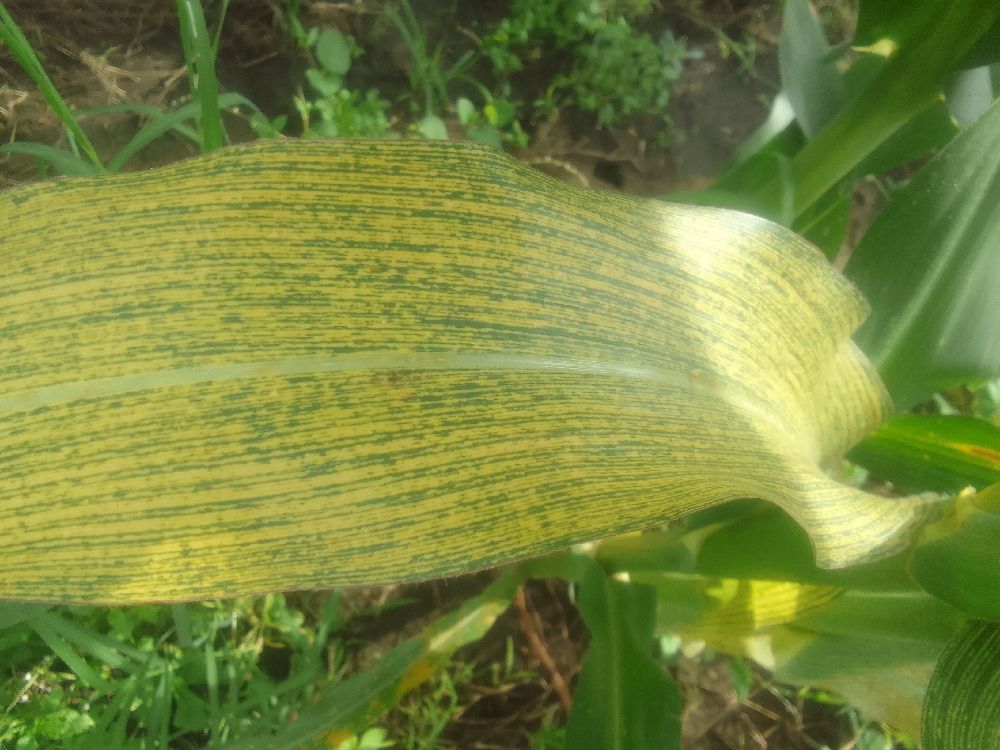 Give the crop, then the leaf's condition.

maize, maize streak virus
